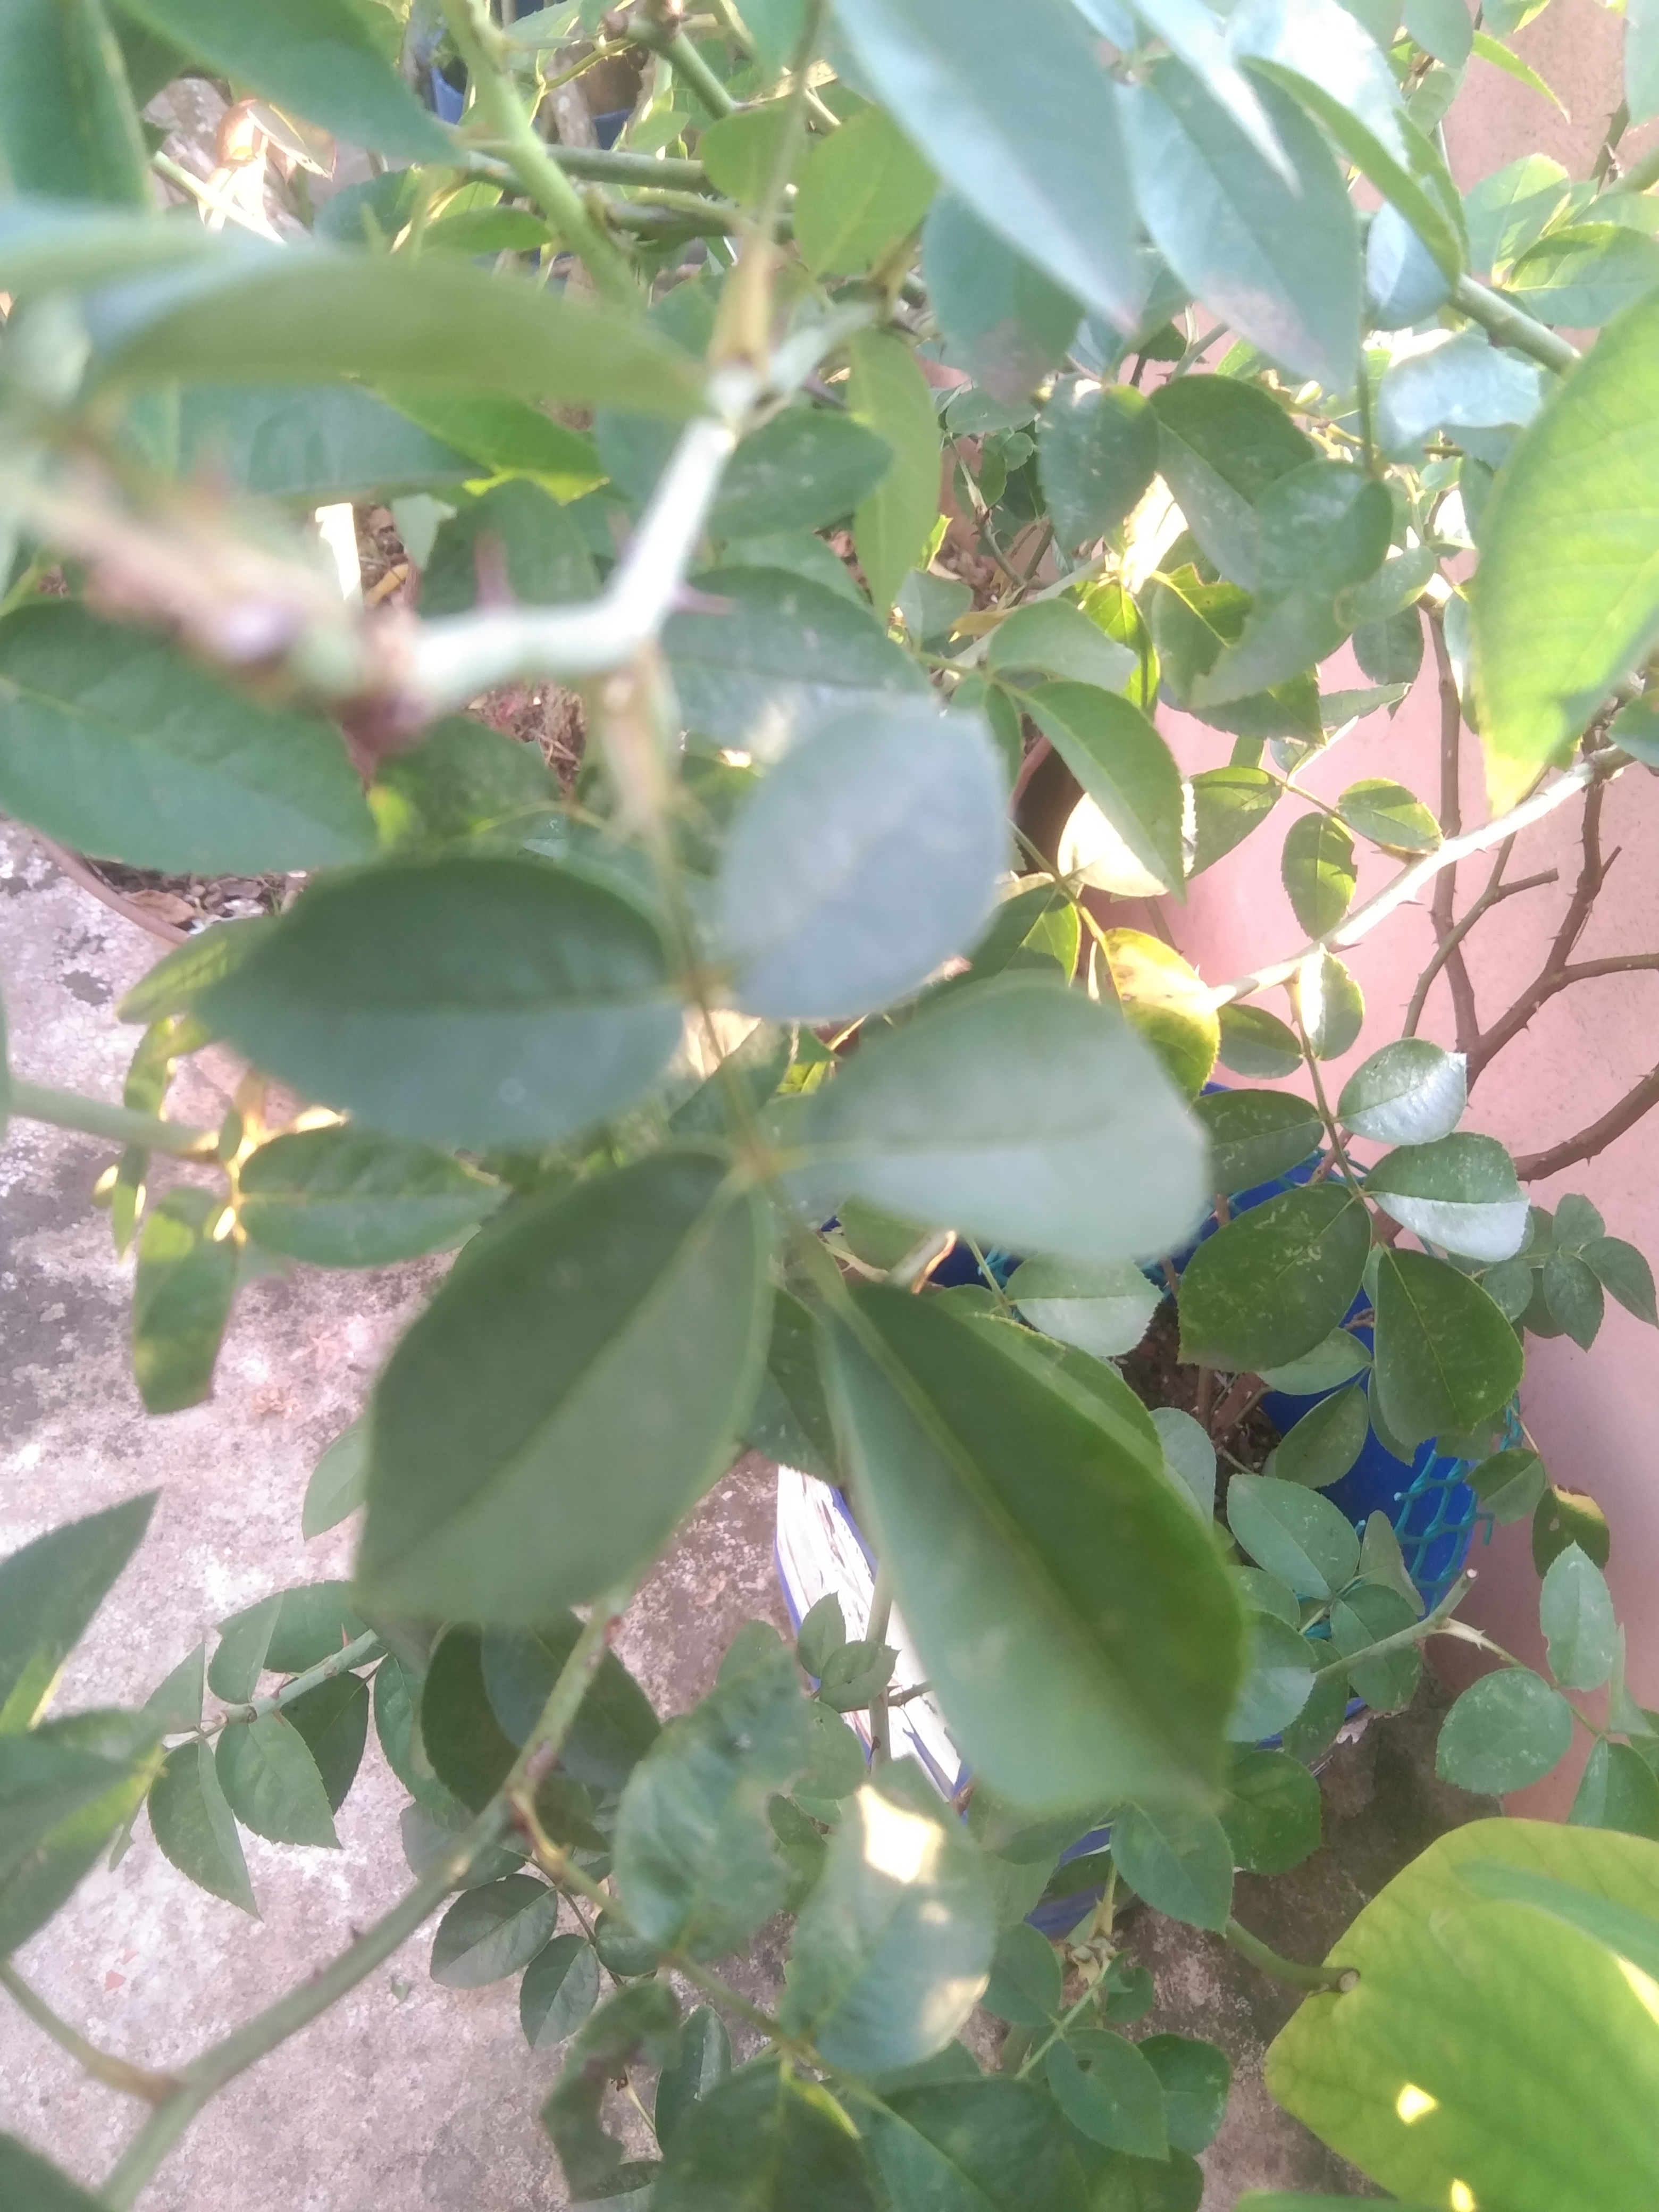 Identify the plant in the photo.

rose
